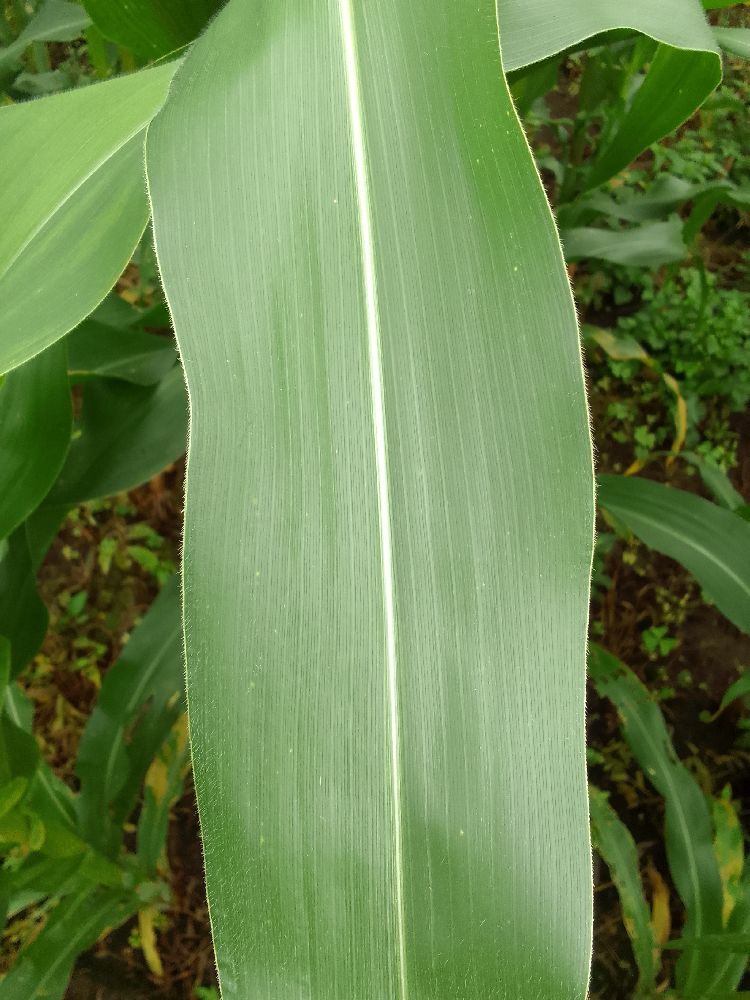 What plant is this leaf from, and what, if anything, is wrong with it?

maize, healthy
